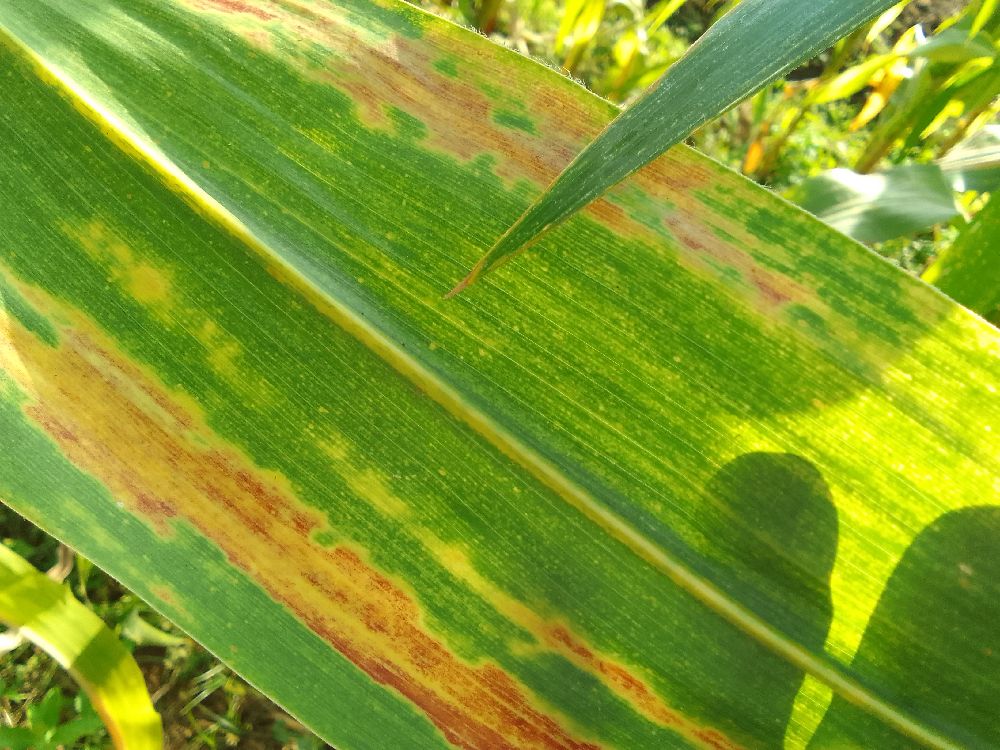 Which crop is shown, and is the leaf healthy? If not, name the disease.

maize, maize lethal necrosis
